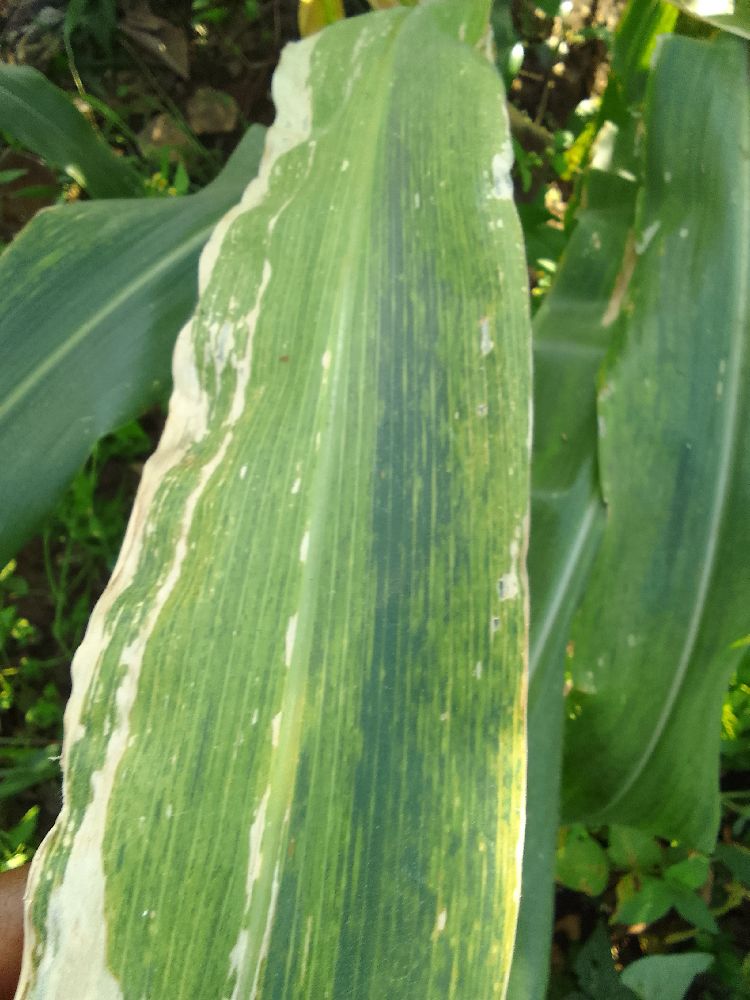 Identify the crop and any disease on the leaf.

maize, maize lethal necrosis
